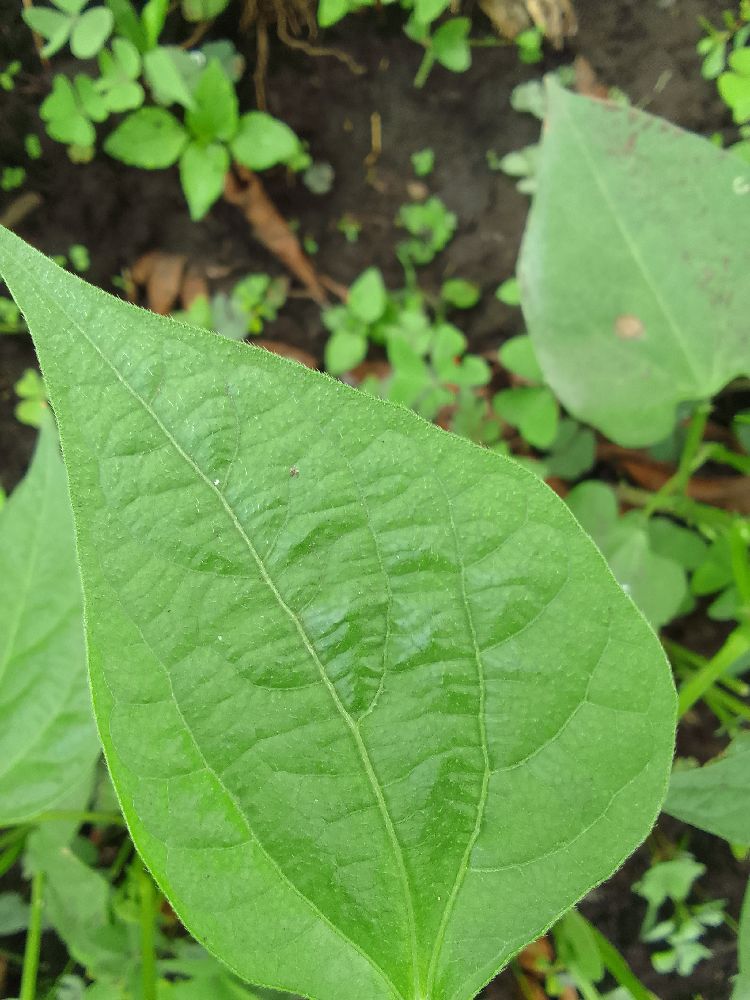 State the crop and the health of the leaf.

common bean, healthy
